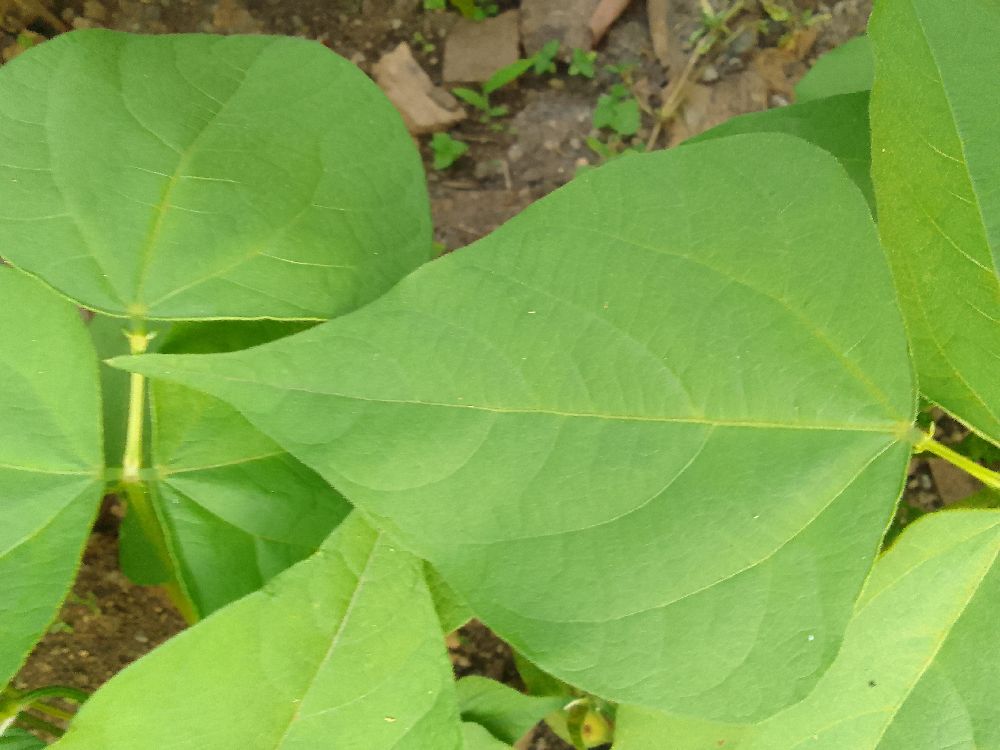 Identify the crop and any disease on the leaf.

common bean, healthy
